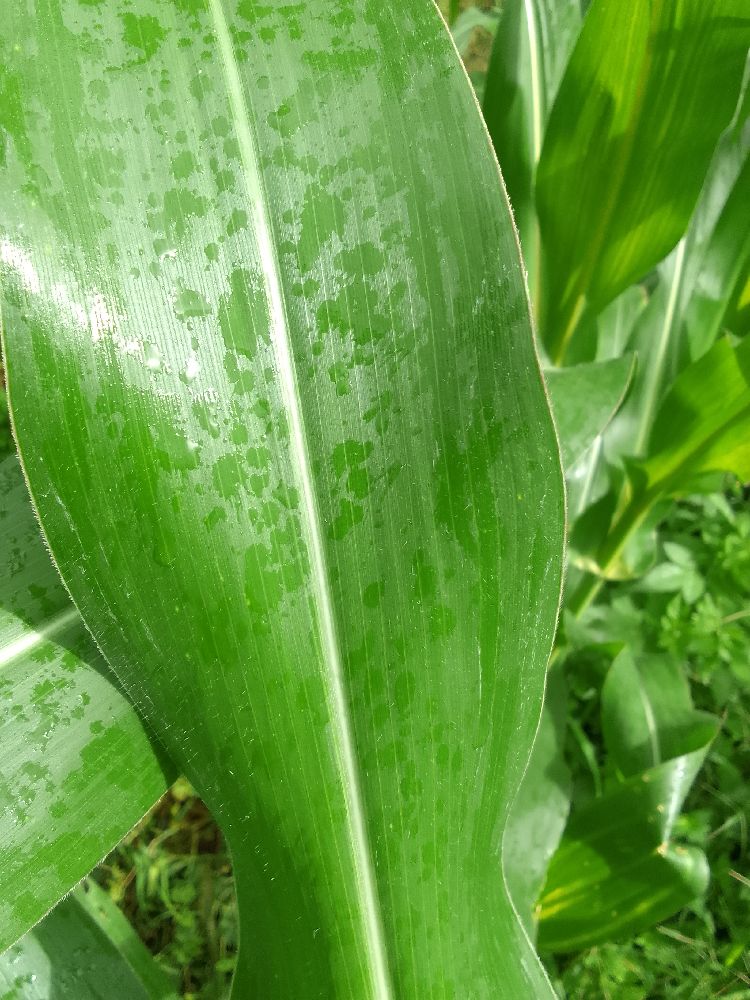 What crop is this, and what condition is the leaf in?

maize, healthy
